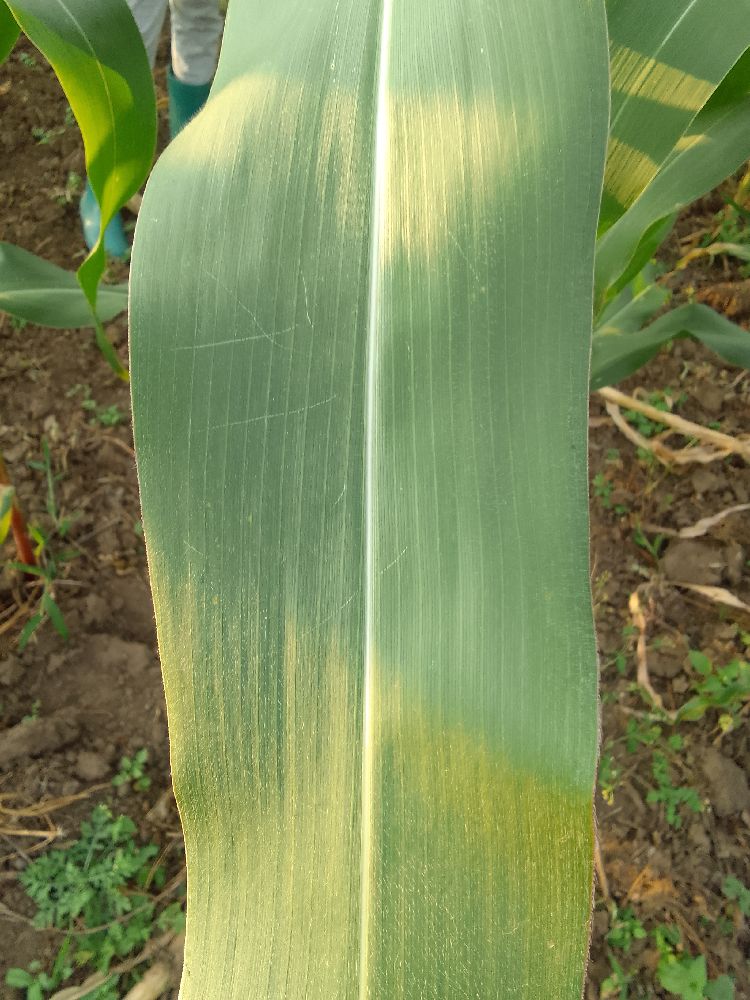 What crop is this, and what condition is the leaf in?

maize, healthy
